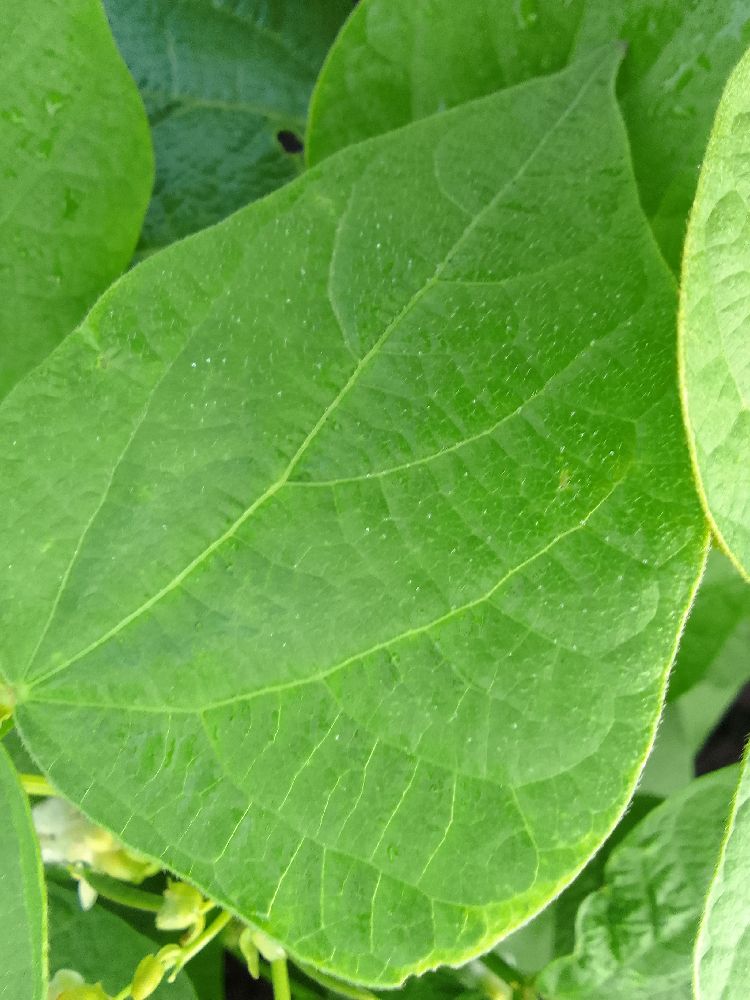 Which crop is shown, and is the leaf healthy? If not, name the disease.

common bean, healthy
